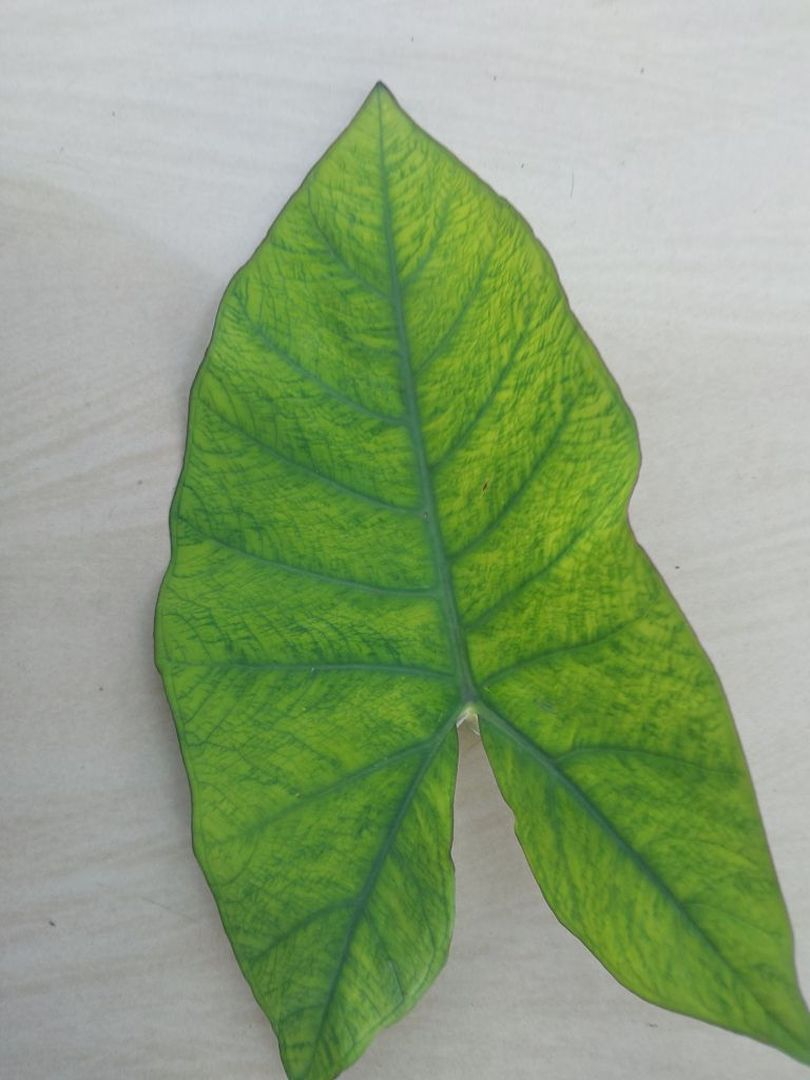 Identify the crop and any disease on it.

taro, mosaic
